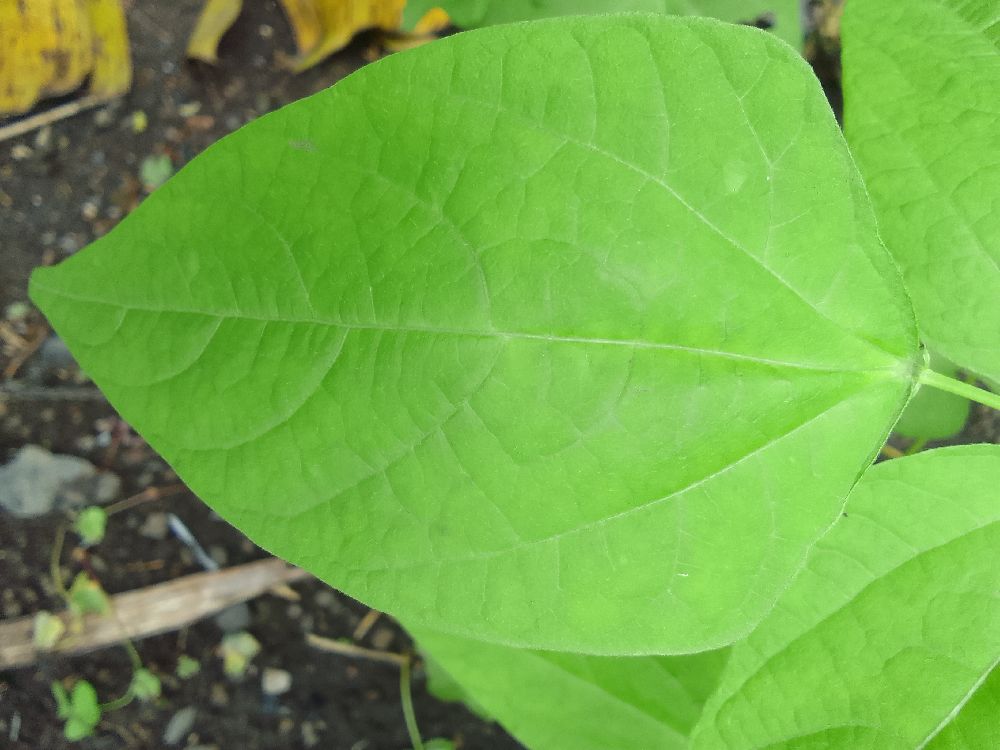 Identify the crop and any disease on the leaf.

common bean, healthy
